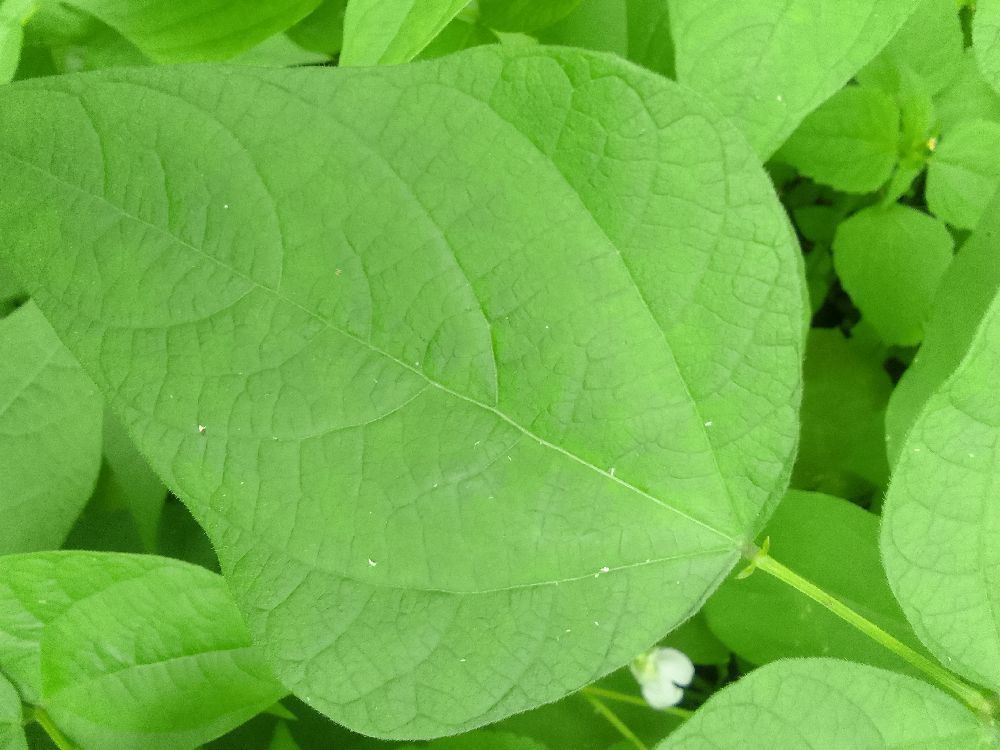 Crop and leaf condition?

common bean, healthy
